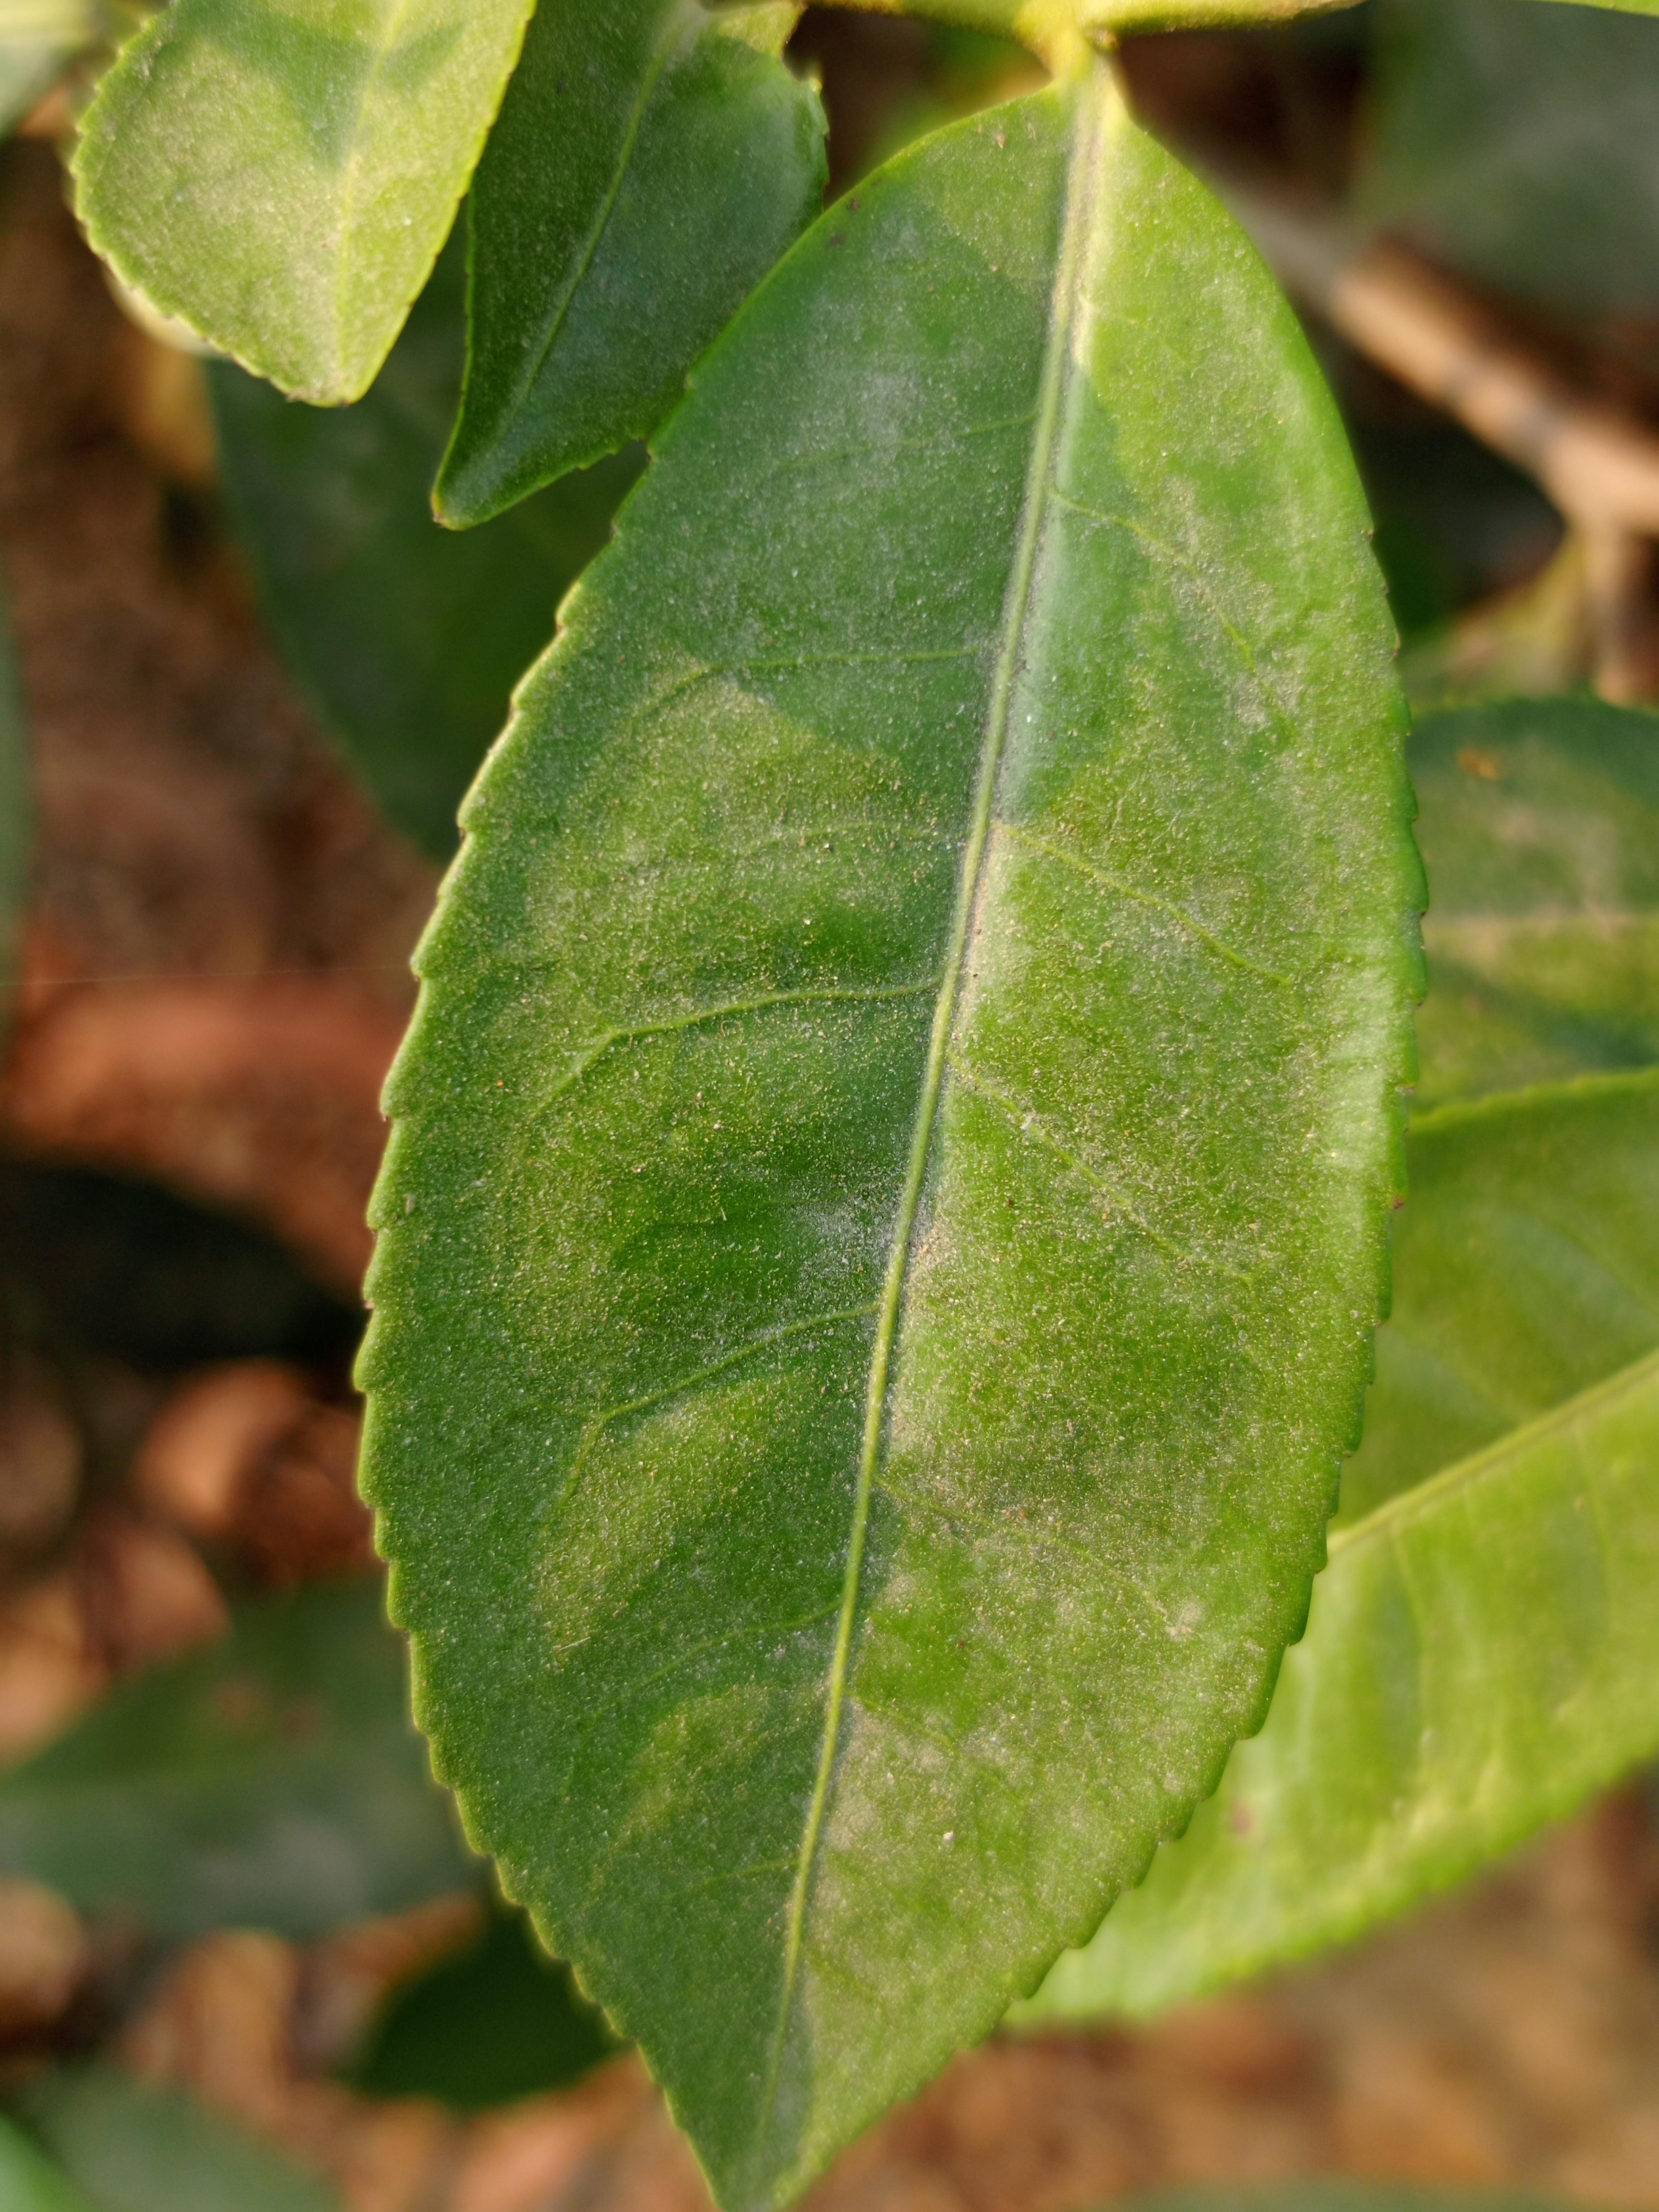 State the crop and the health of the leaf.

tea, healthy leaf
